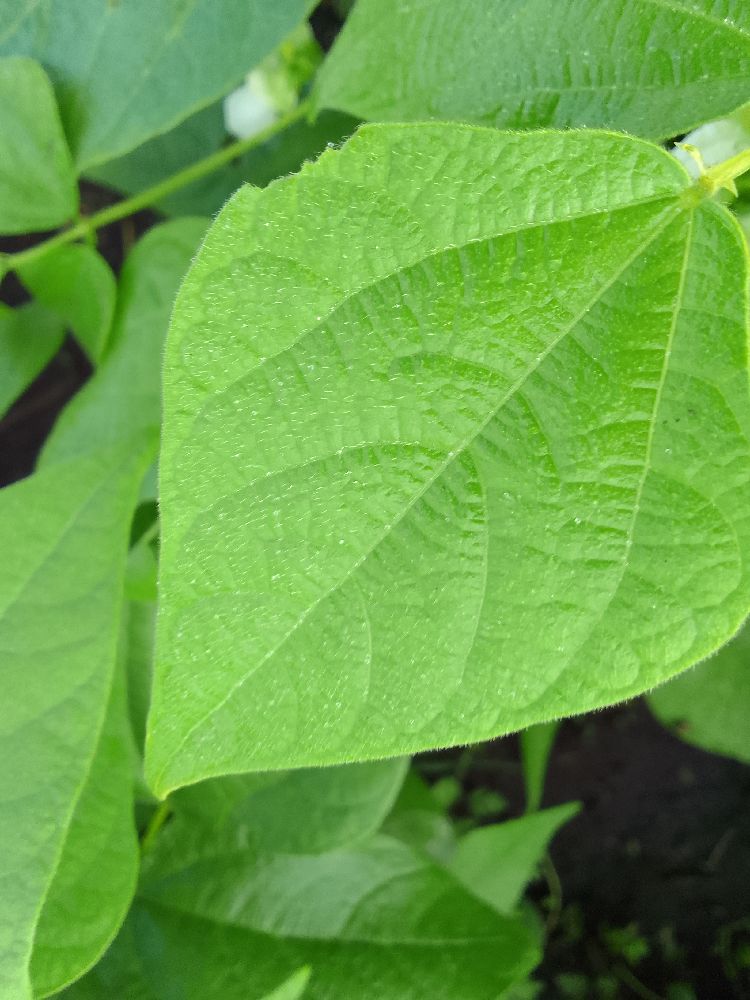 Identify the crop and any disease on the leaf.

common bean, healthy
